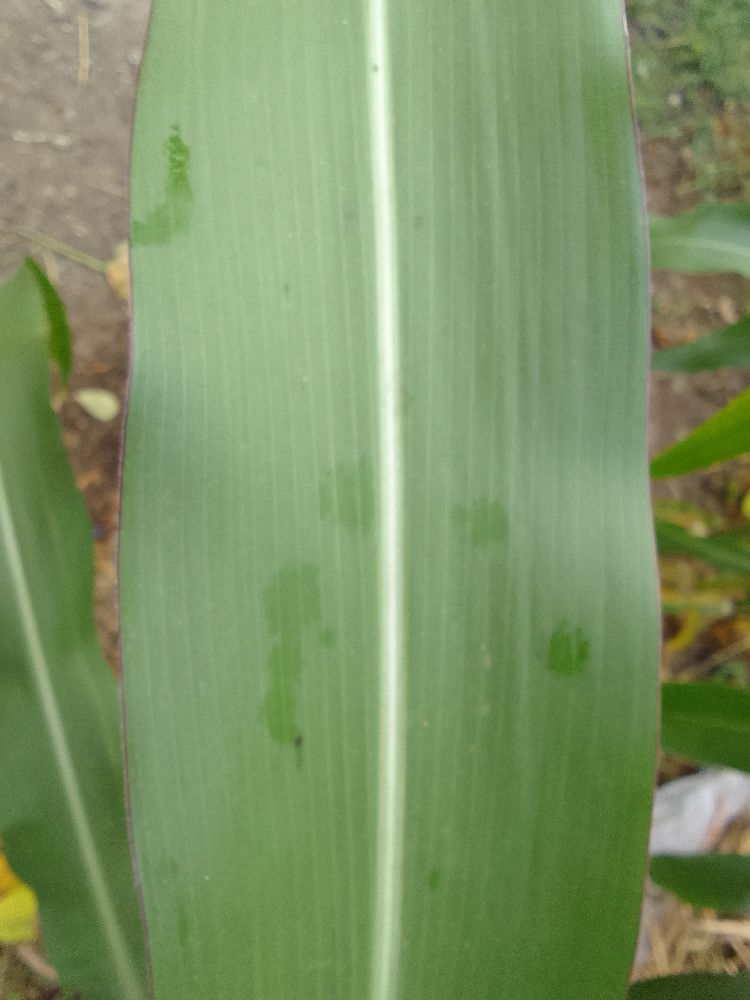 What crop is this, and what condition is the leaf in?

maize, healthy
